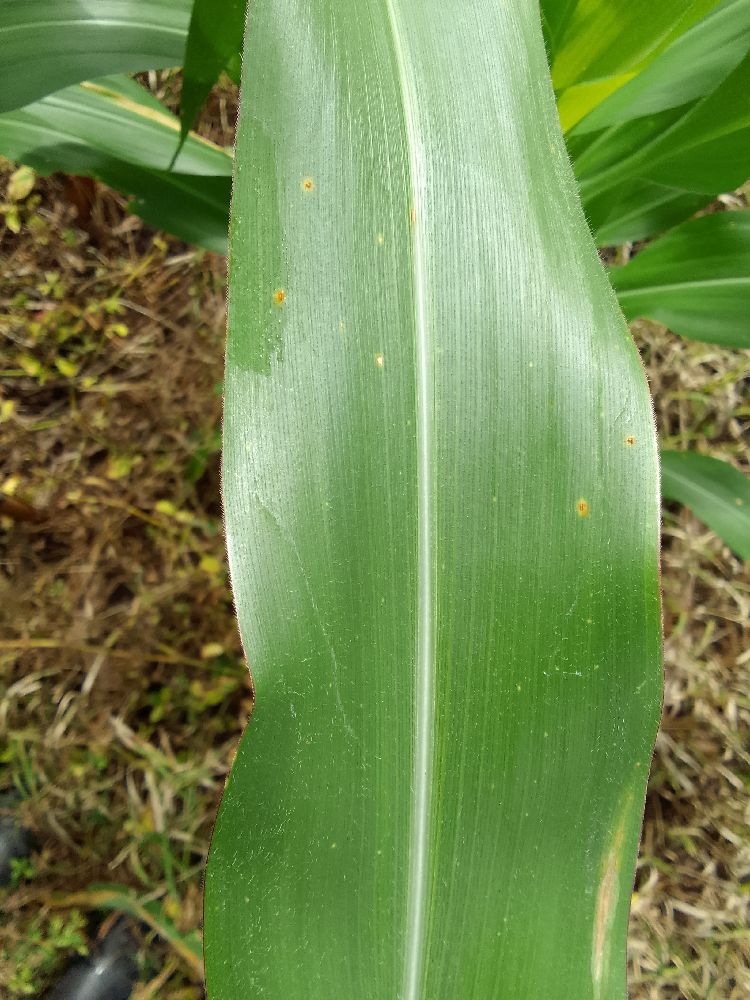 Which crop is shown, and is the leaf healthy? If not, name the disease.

maize, healthy
